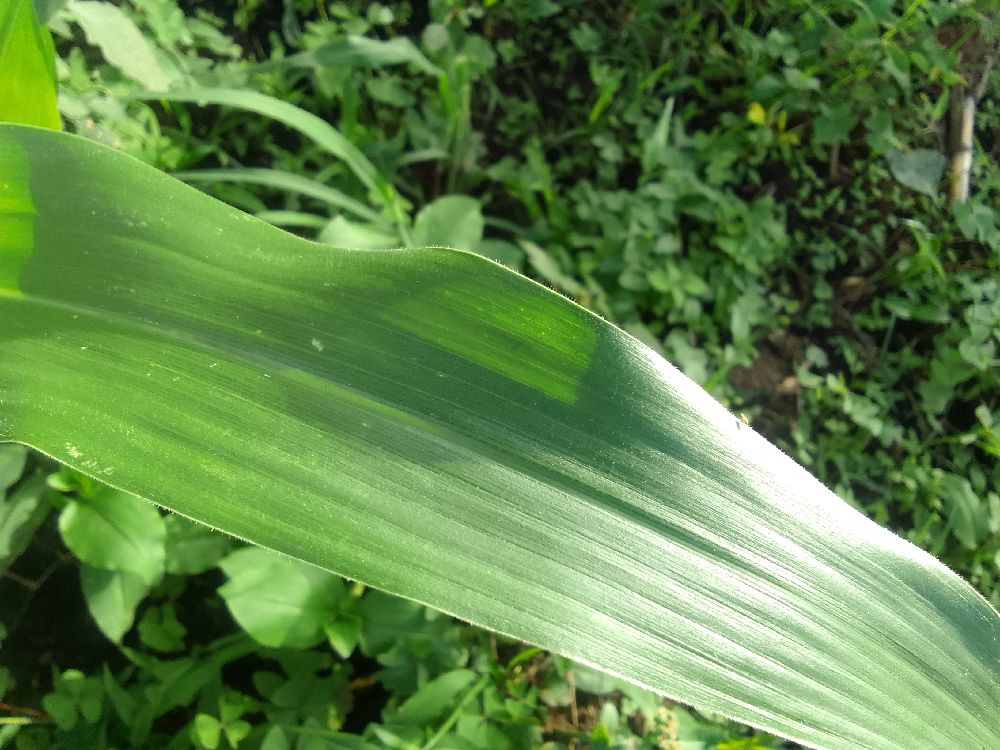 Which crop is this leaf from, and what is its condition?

maize, healthy
